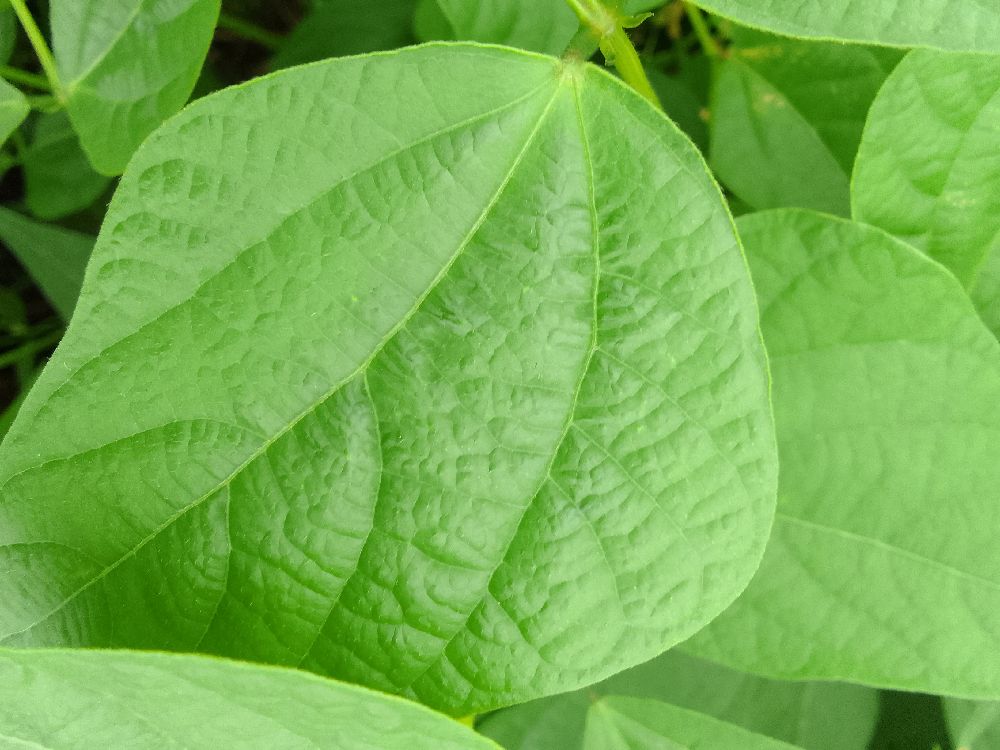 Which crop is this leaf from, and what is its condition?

common bean, healthy
